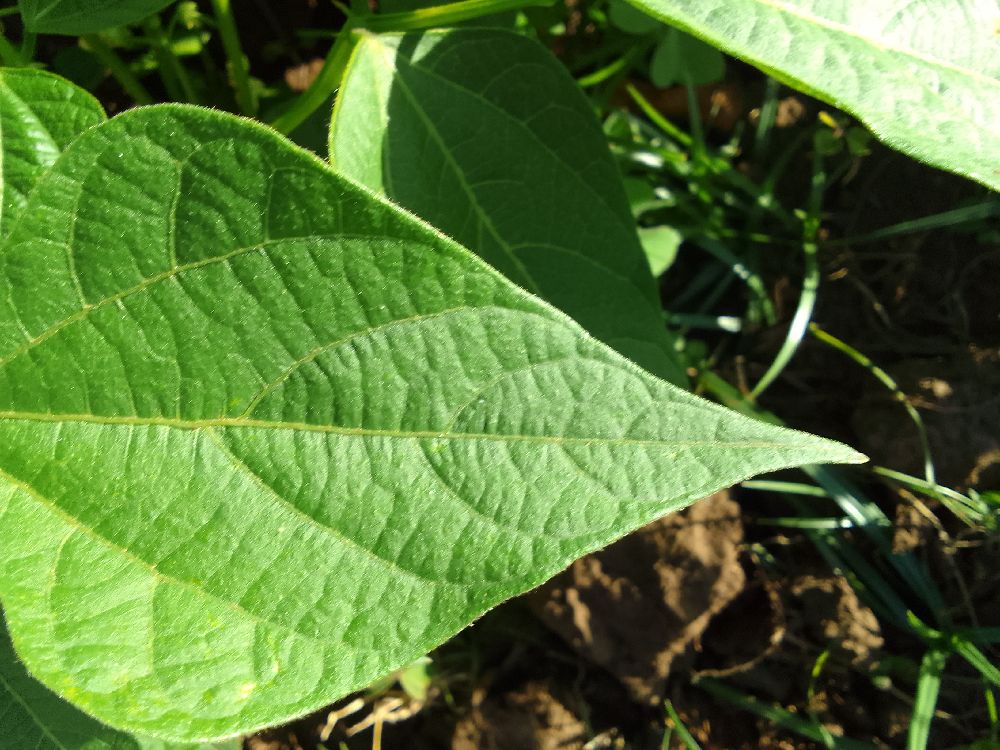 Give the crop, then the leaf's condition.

common bean, healthy
